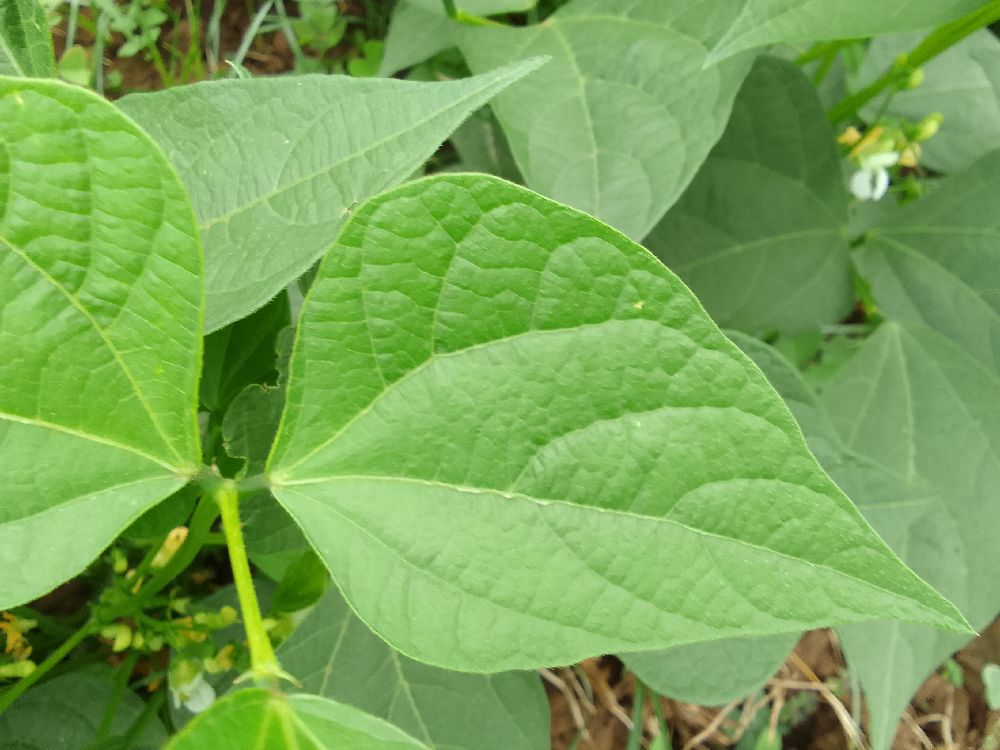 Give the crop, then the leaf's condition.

common bean, healthy
